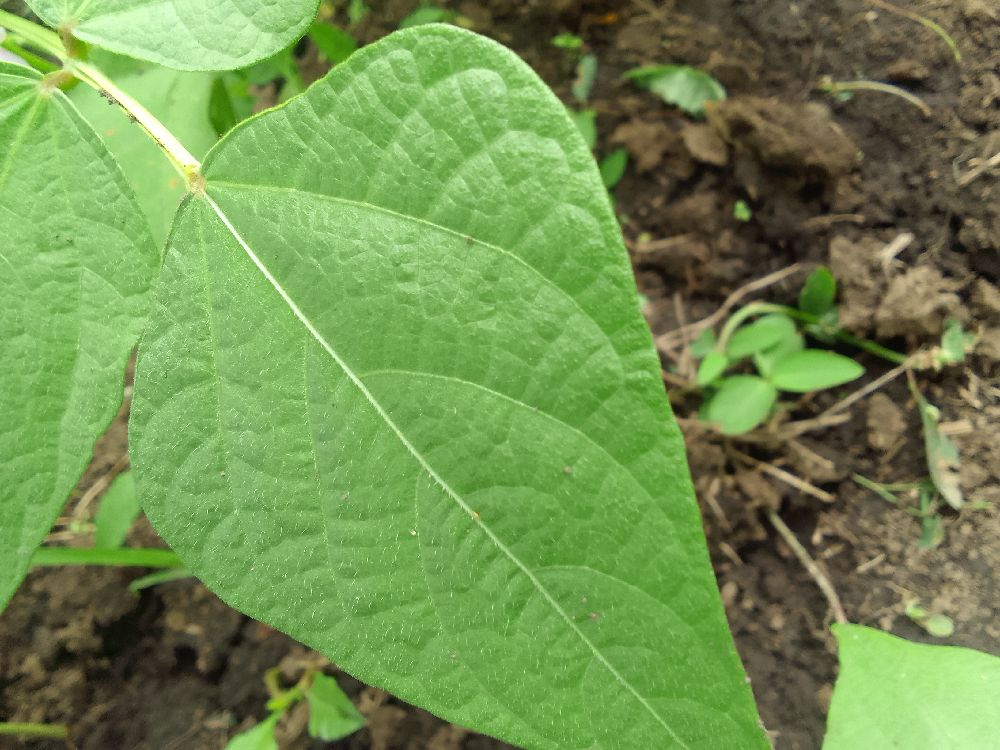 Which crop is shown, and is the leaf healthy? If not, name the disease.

common bean, healthy
